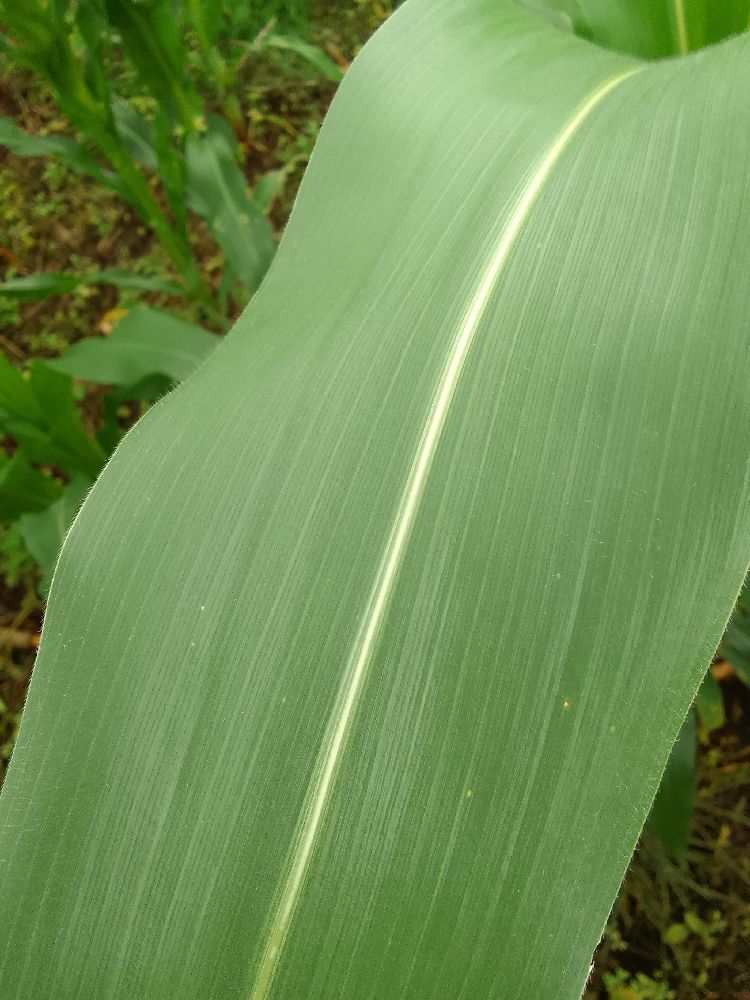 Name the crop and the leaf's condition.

maize, healthy
